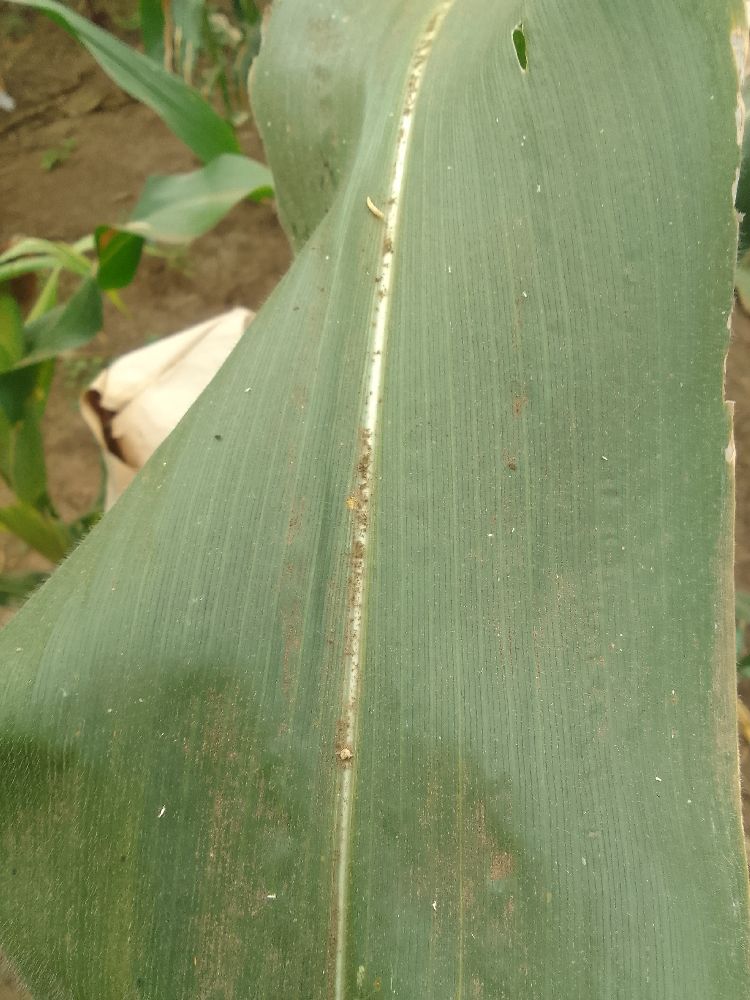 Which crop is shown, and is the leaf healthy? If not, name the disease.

maize, healthy
